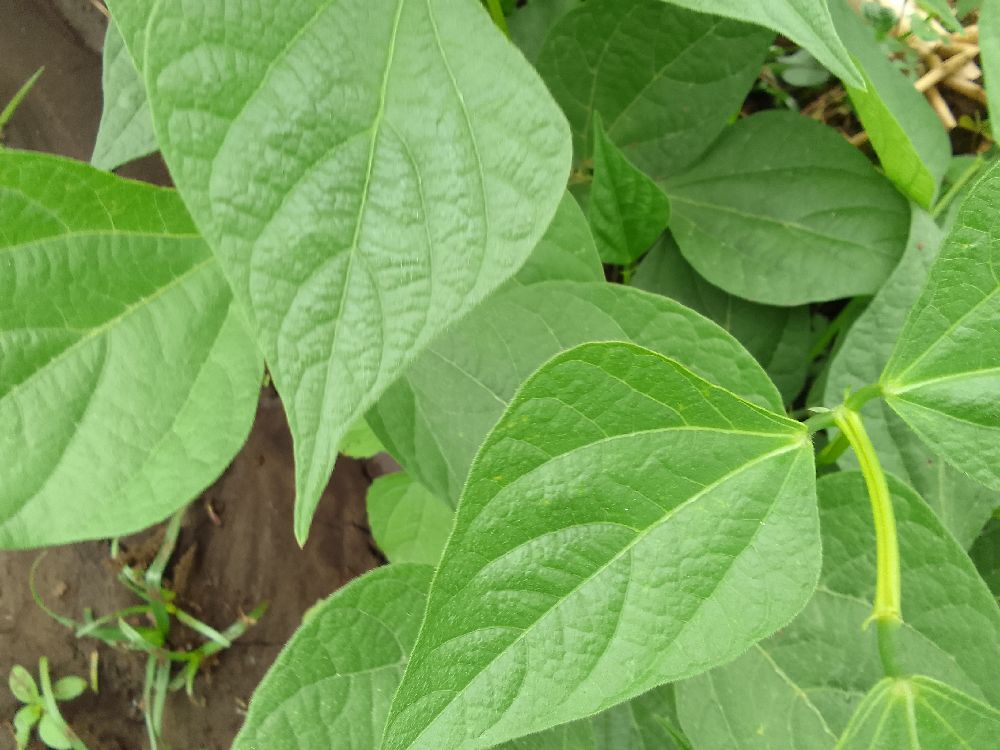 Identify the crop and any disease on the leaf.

common bean, healthy
